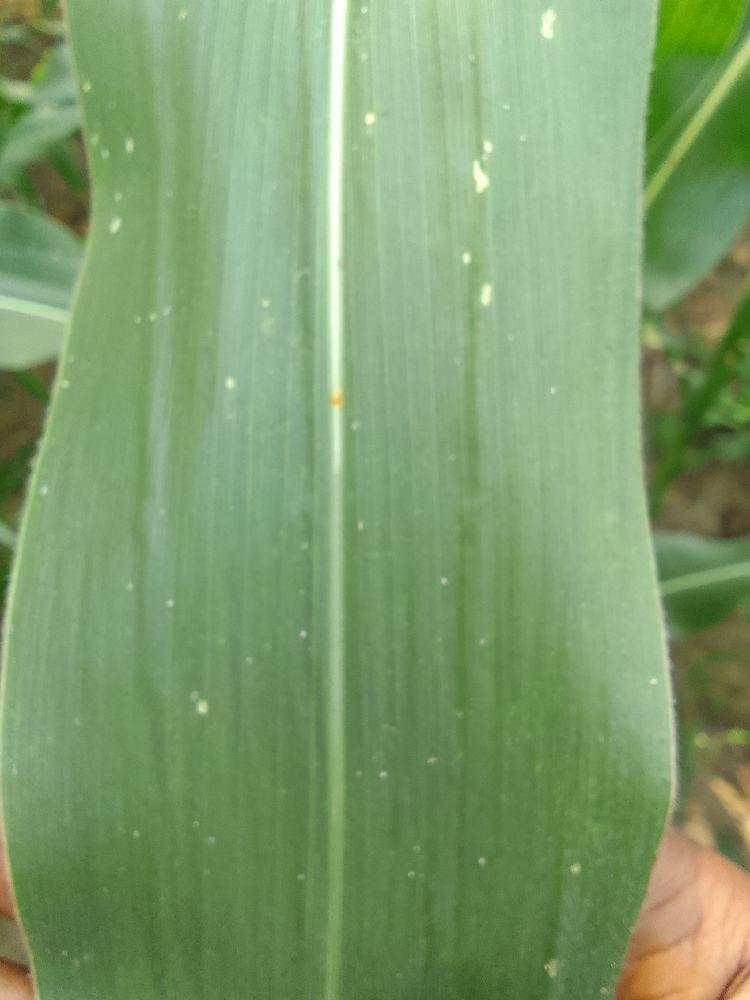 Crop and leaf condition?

maize, healthy
